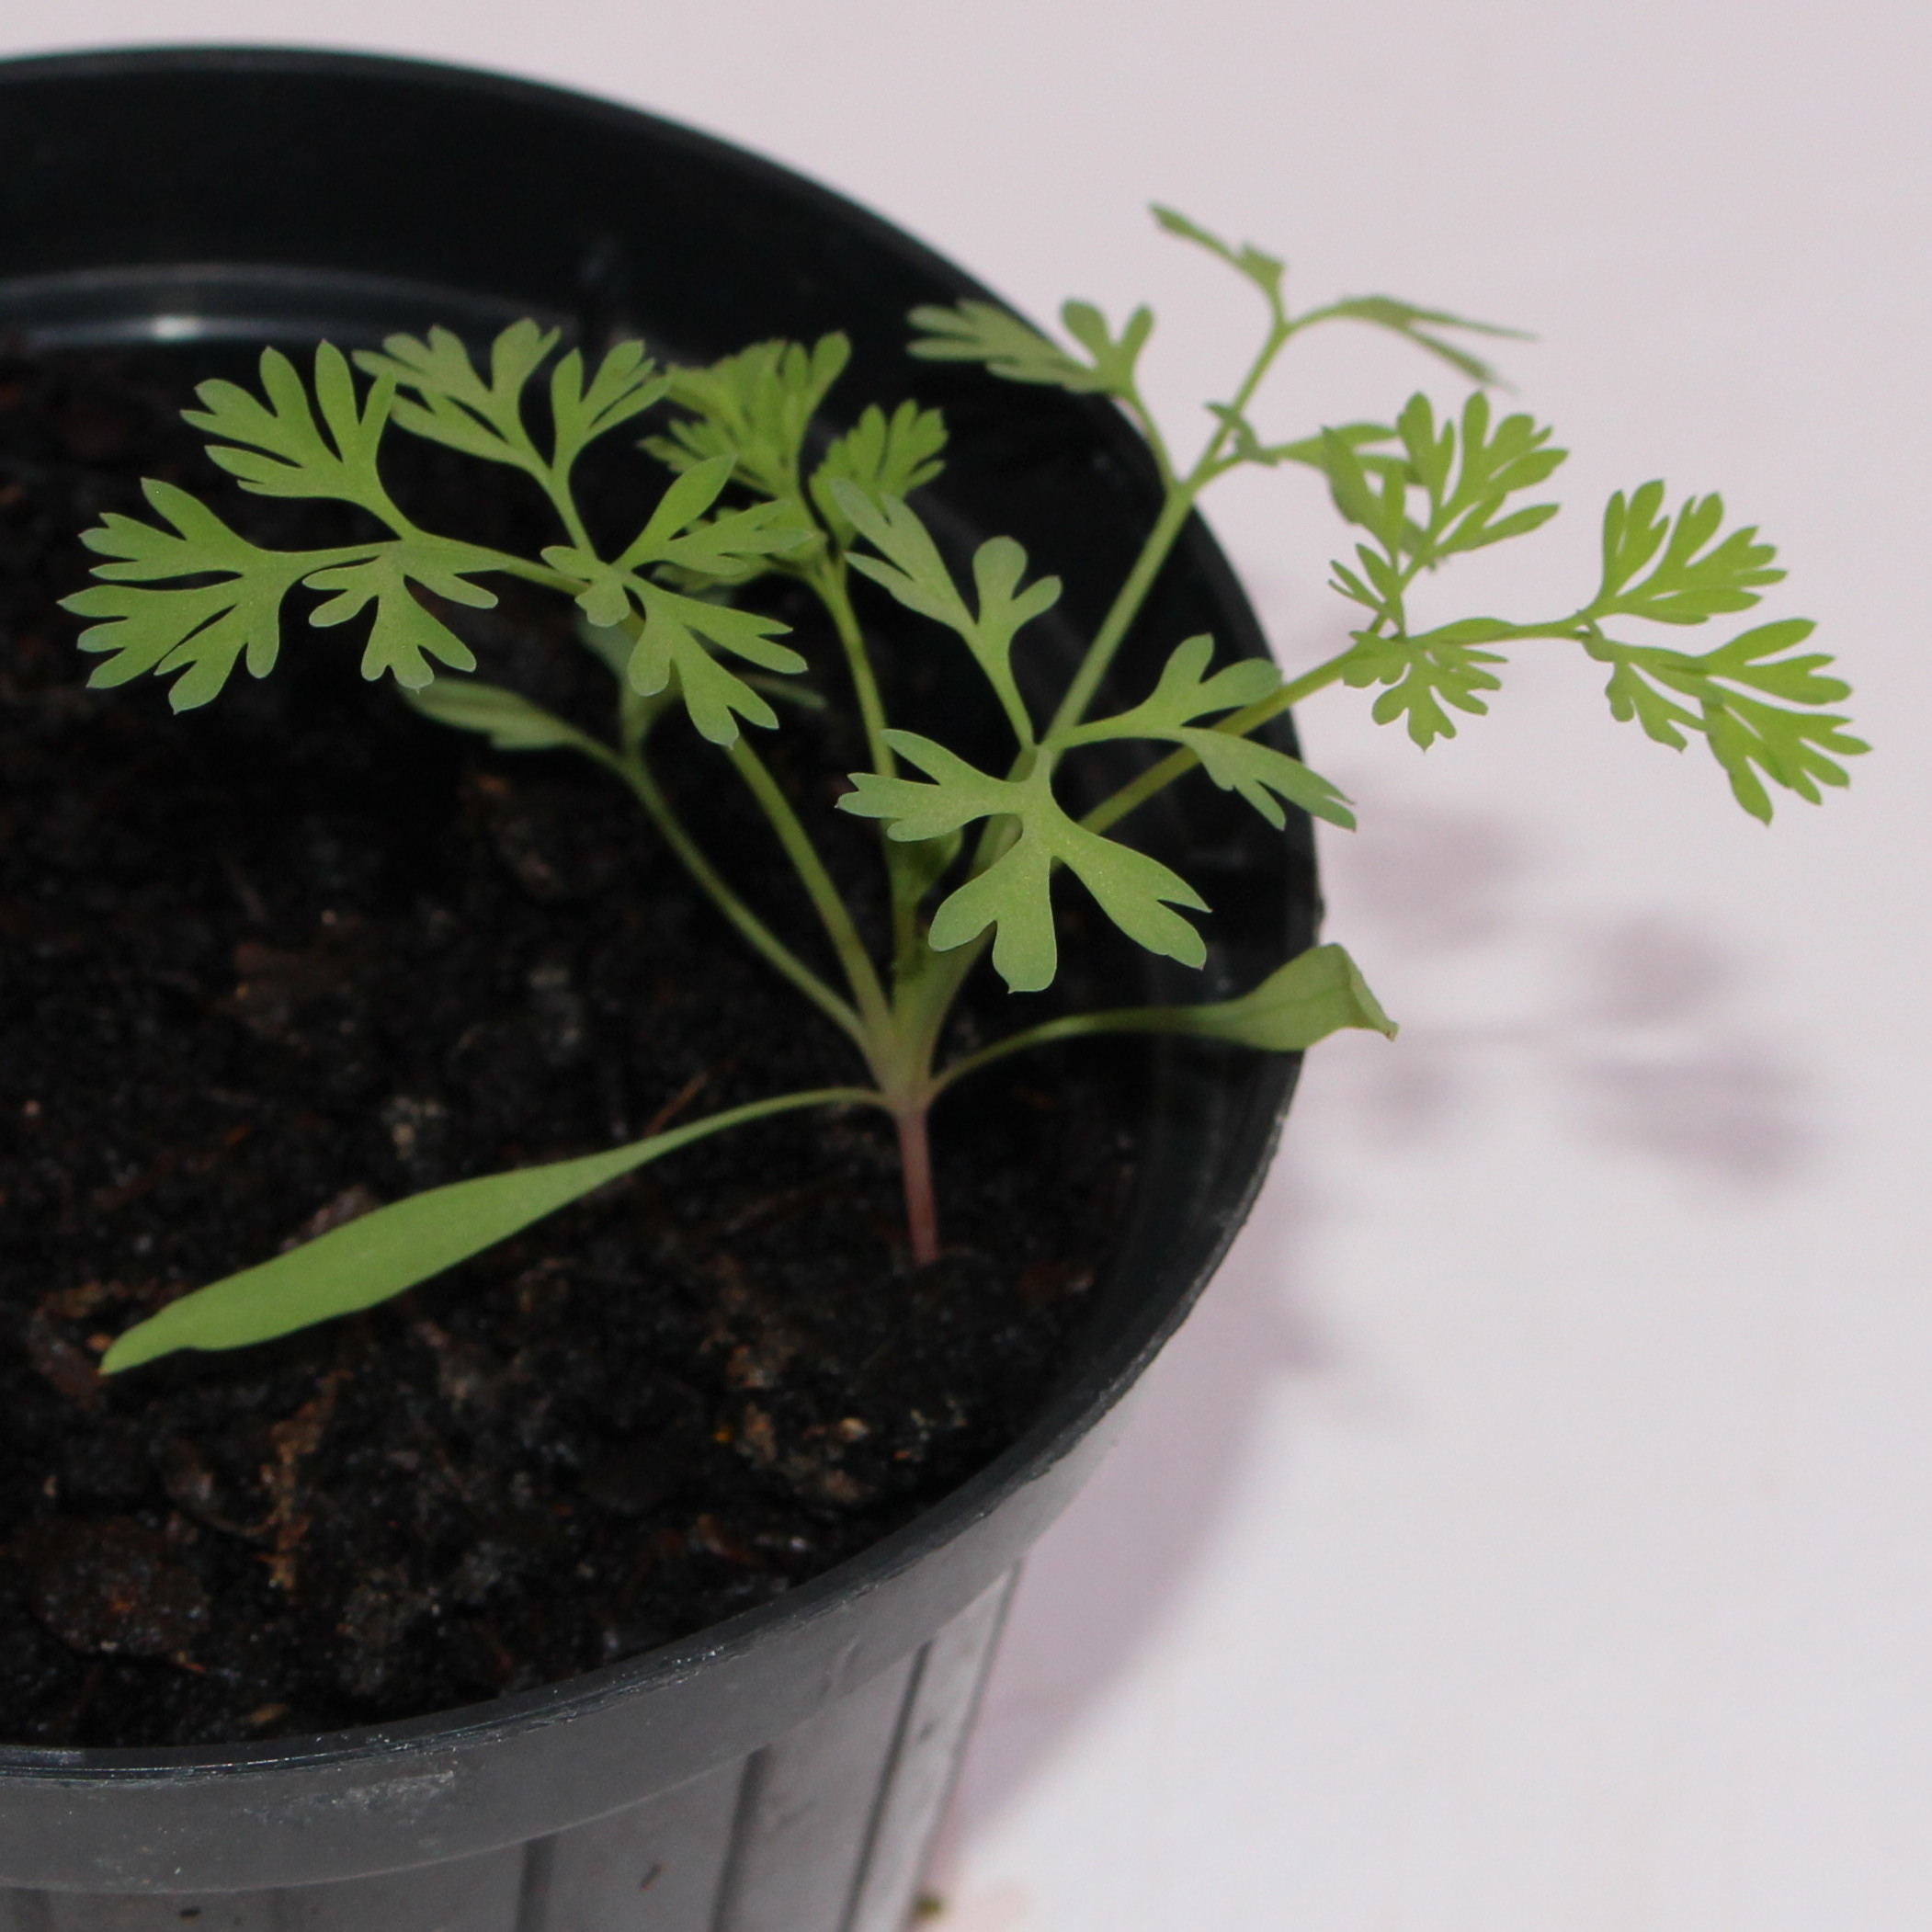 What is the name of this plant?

Fumaria officinalis
